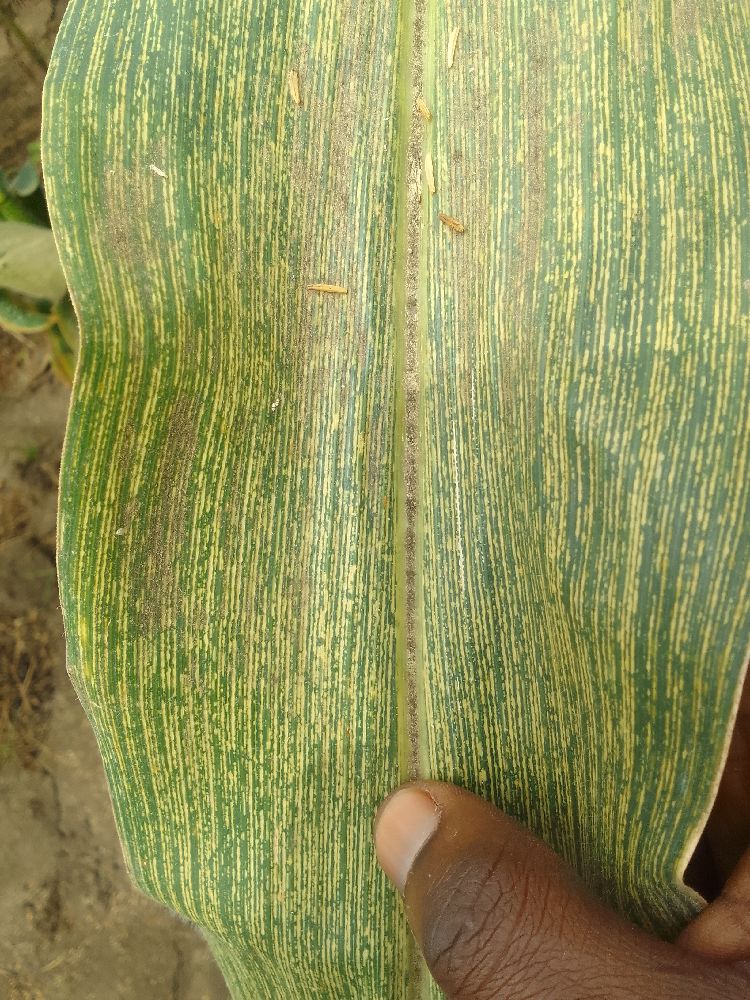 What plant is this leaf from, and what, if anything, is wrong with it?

maize, maize streak virus
